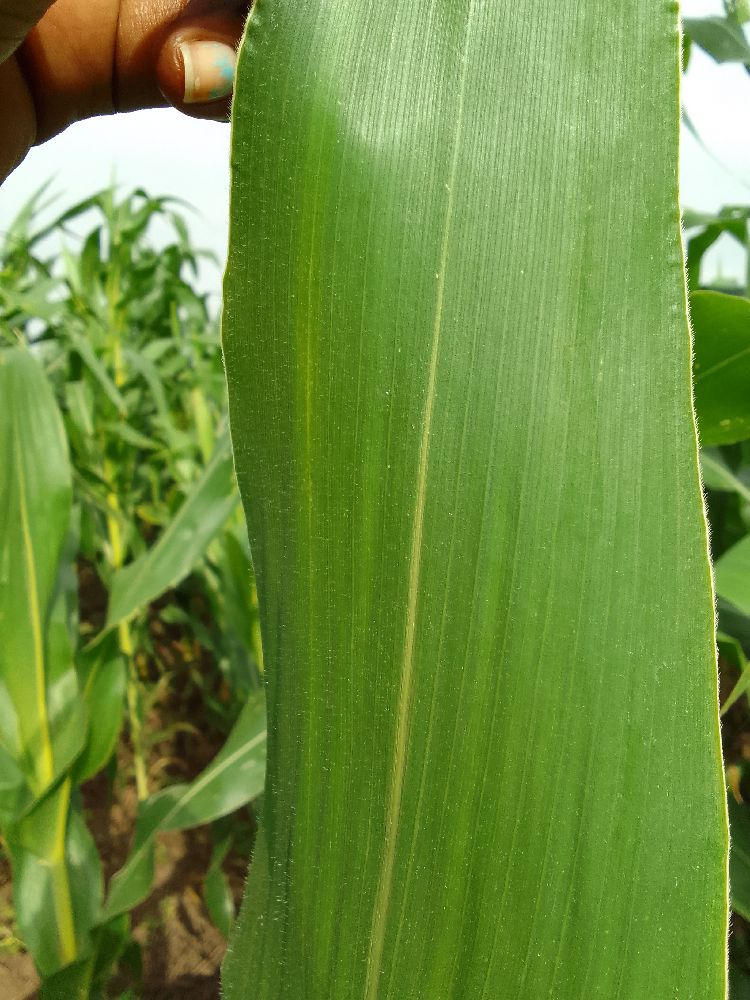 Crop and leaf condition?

maize, healthy
